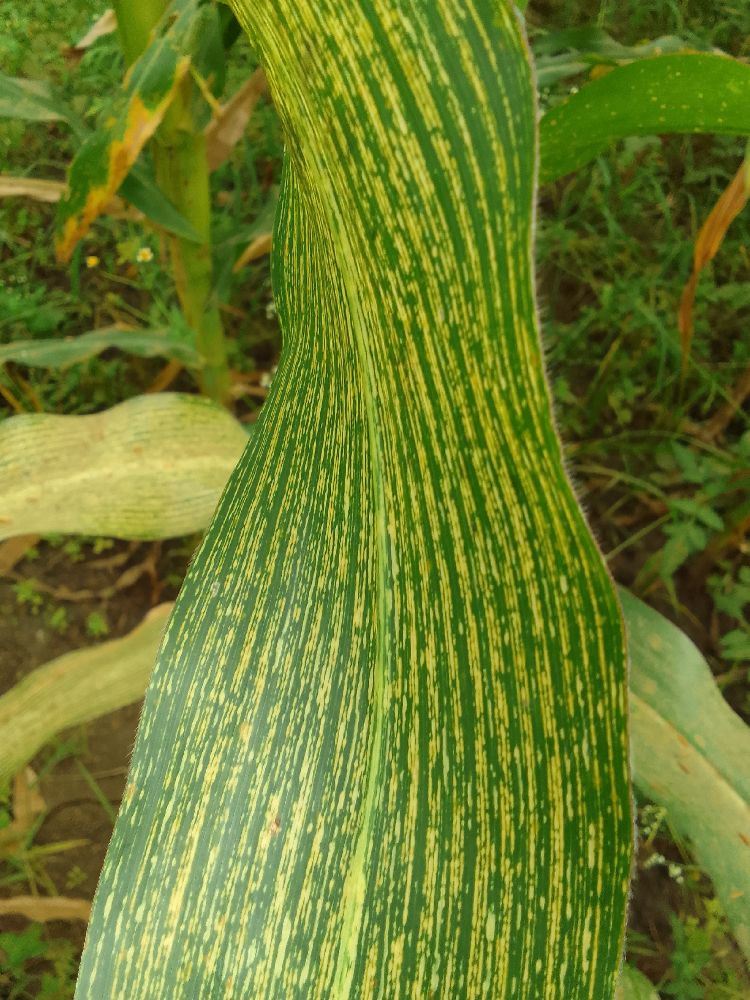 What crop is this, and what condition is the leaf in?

maize, maize streak virus
